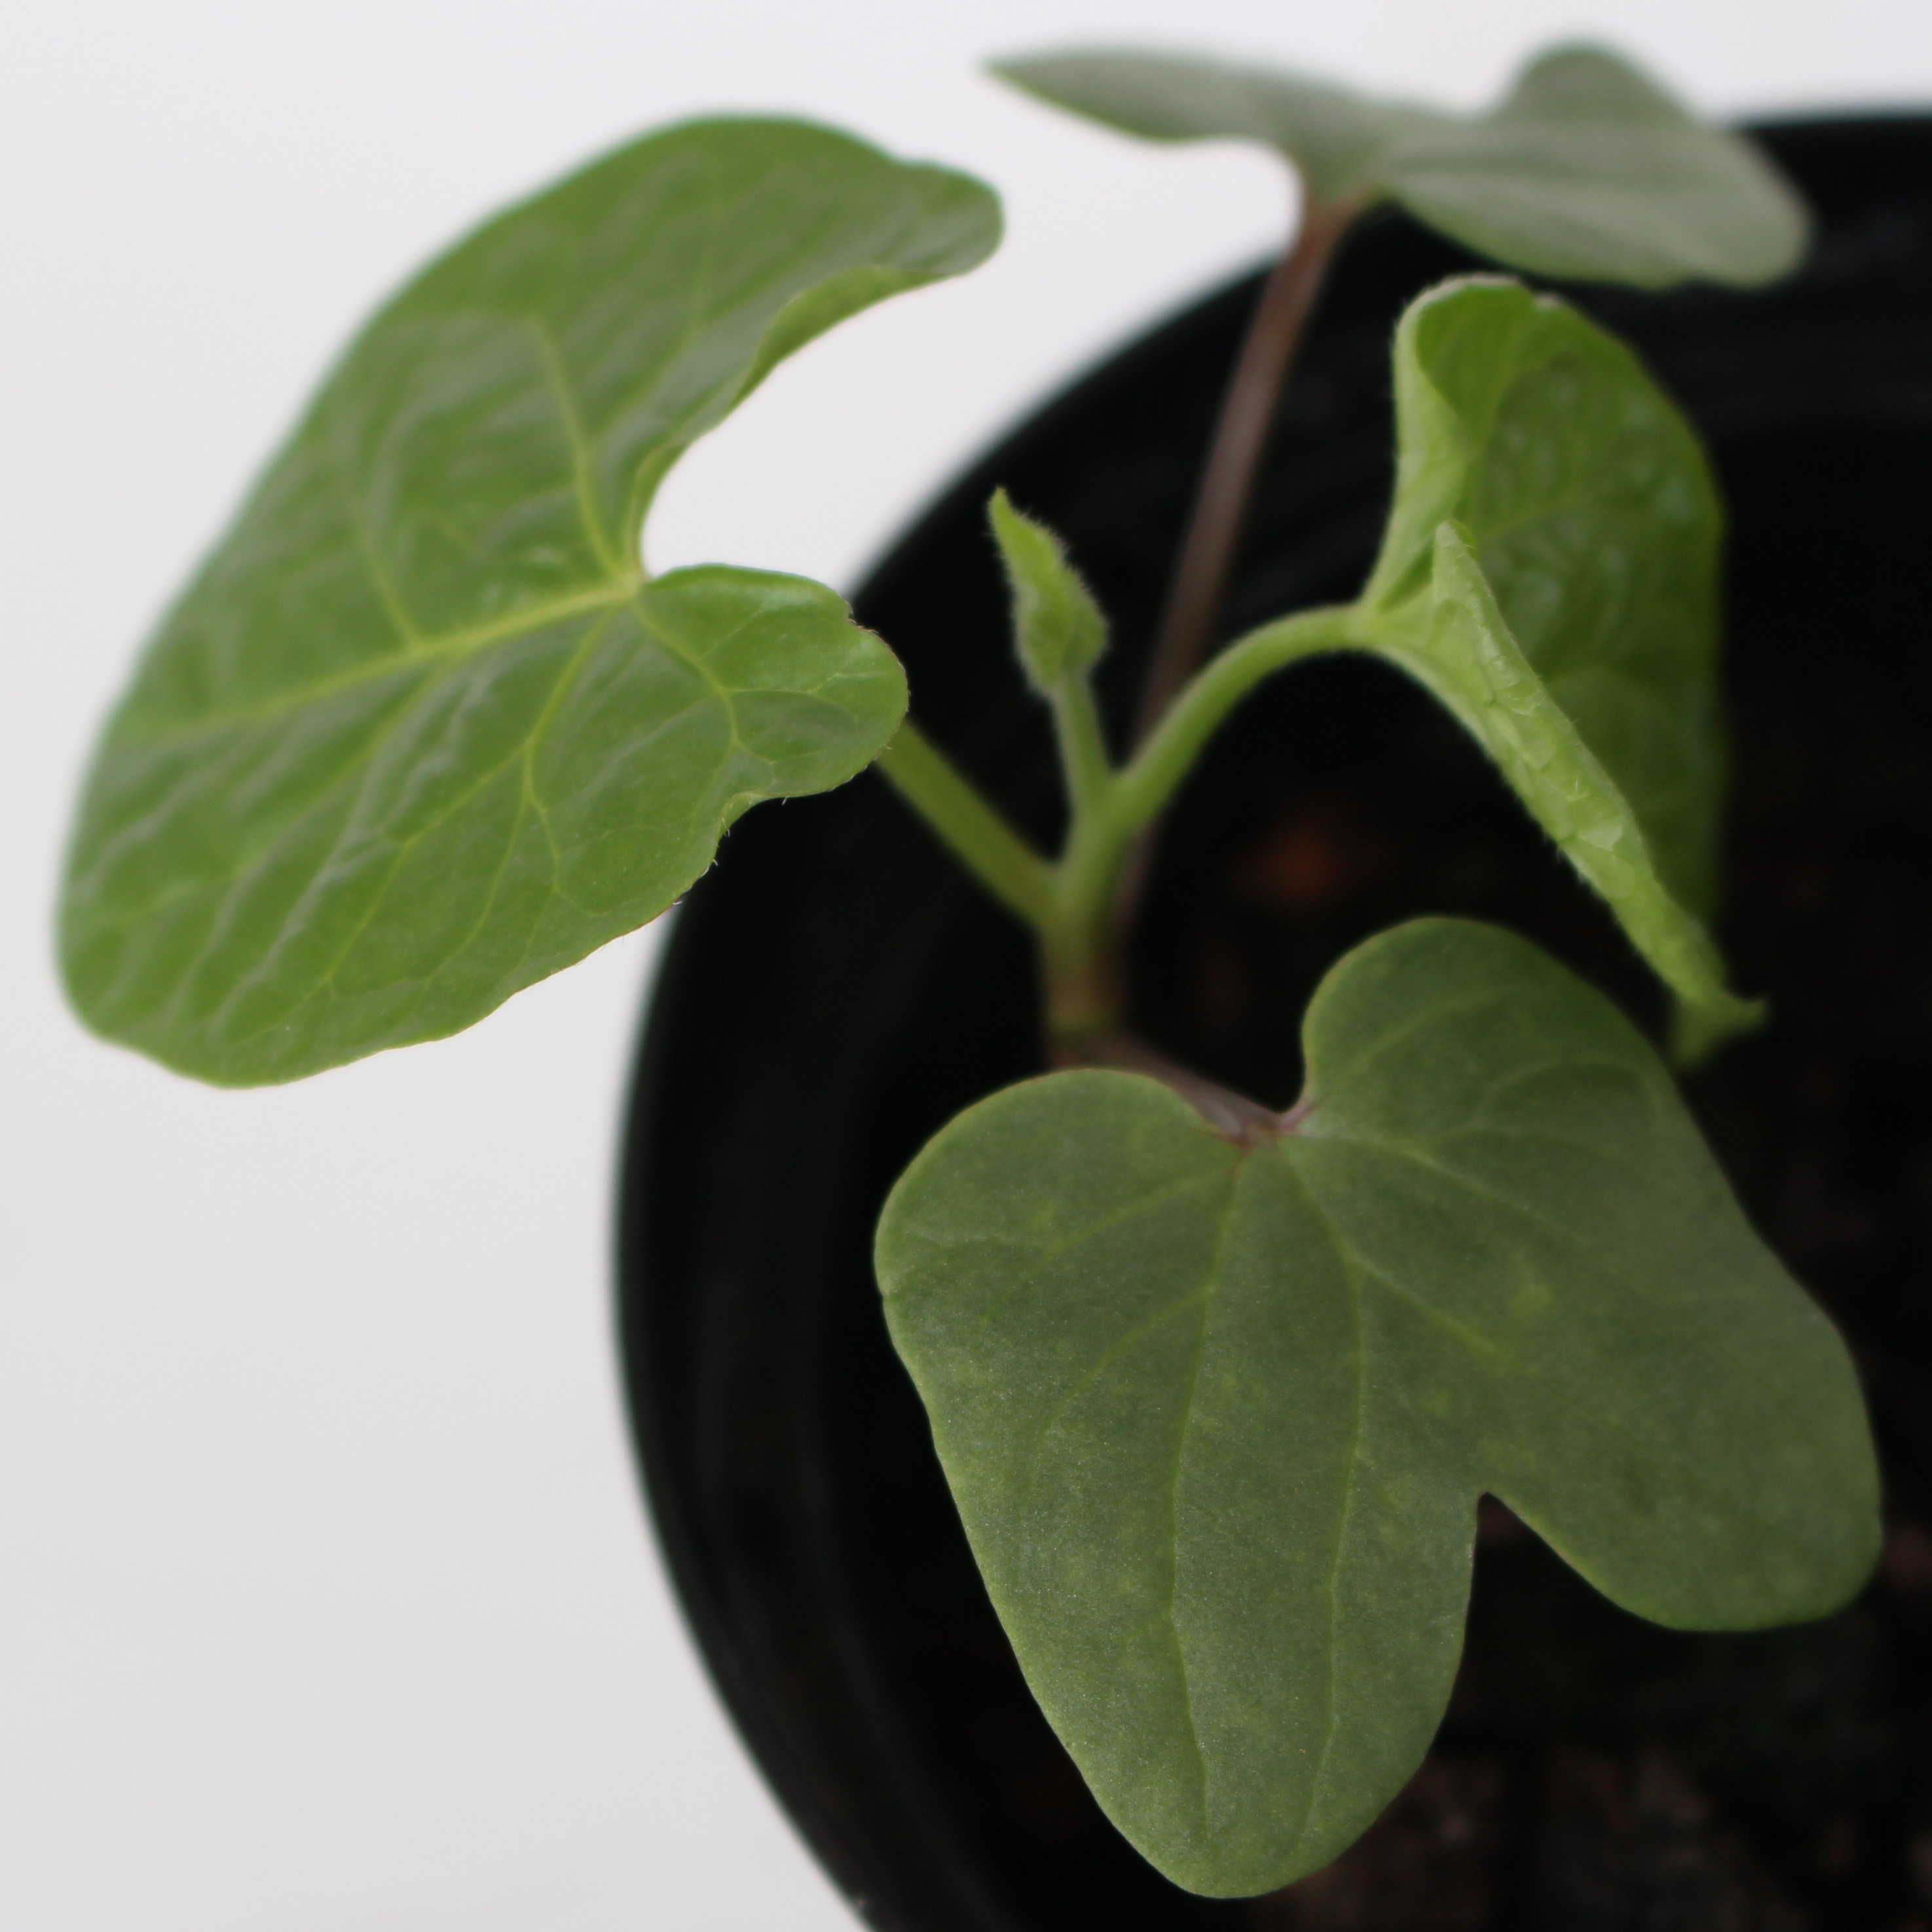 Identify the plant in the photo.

Convolvulus arvensis
